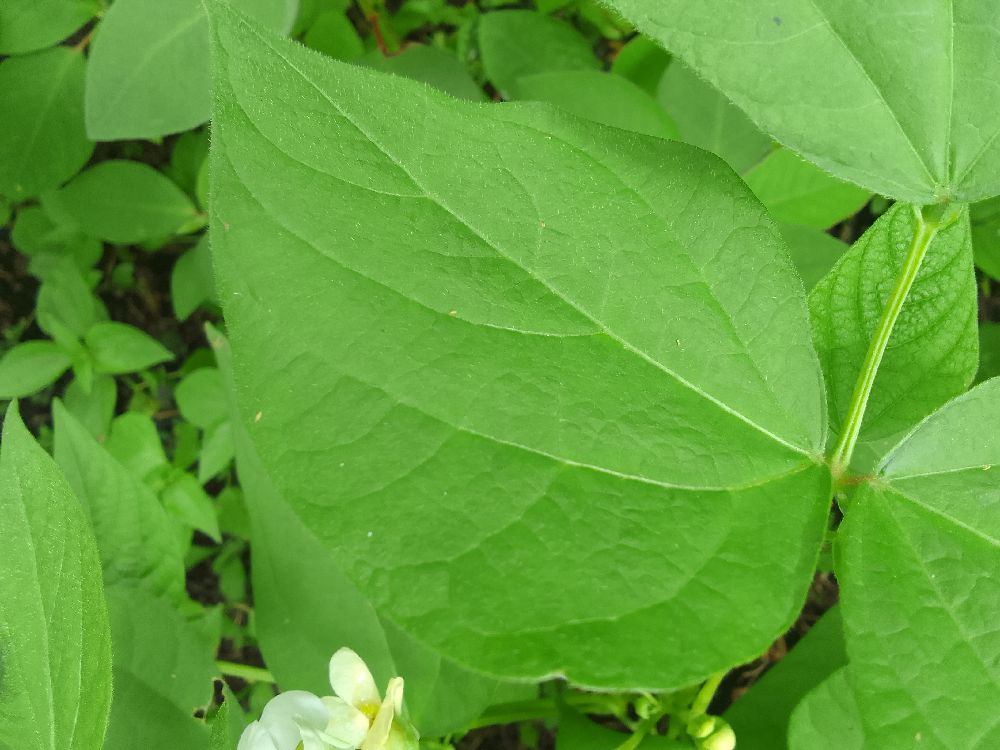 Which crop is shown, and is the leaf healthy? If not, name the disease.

common bean, healthy
